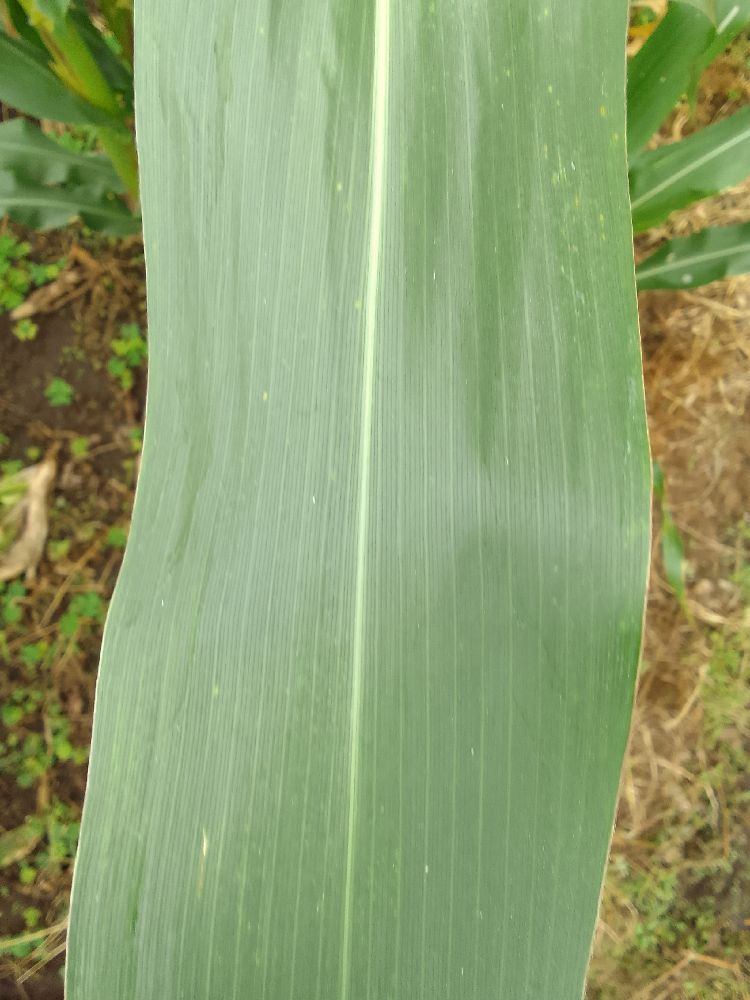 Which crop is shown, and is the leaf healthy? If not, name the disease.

maize, healthy
